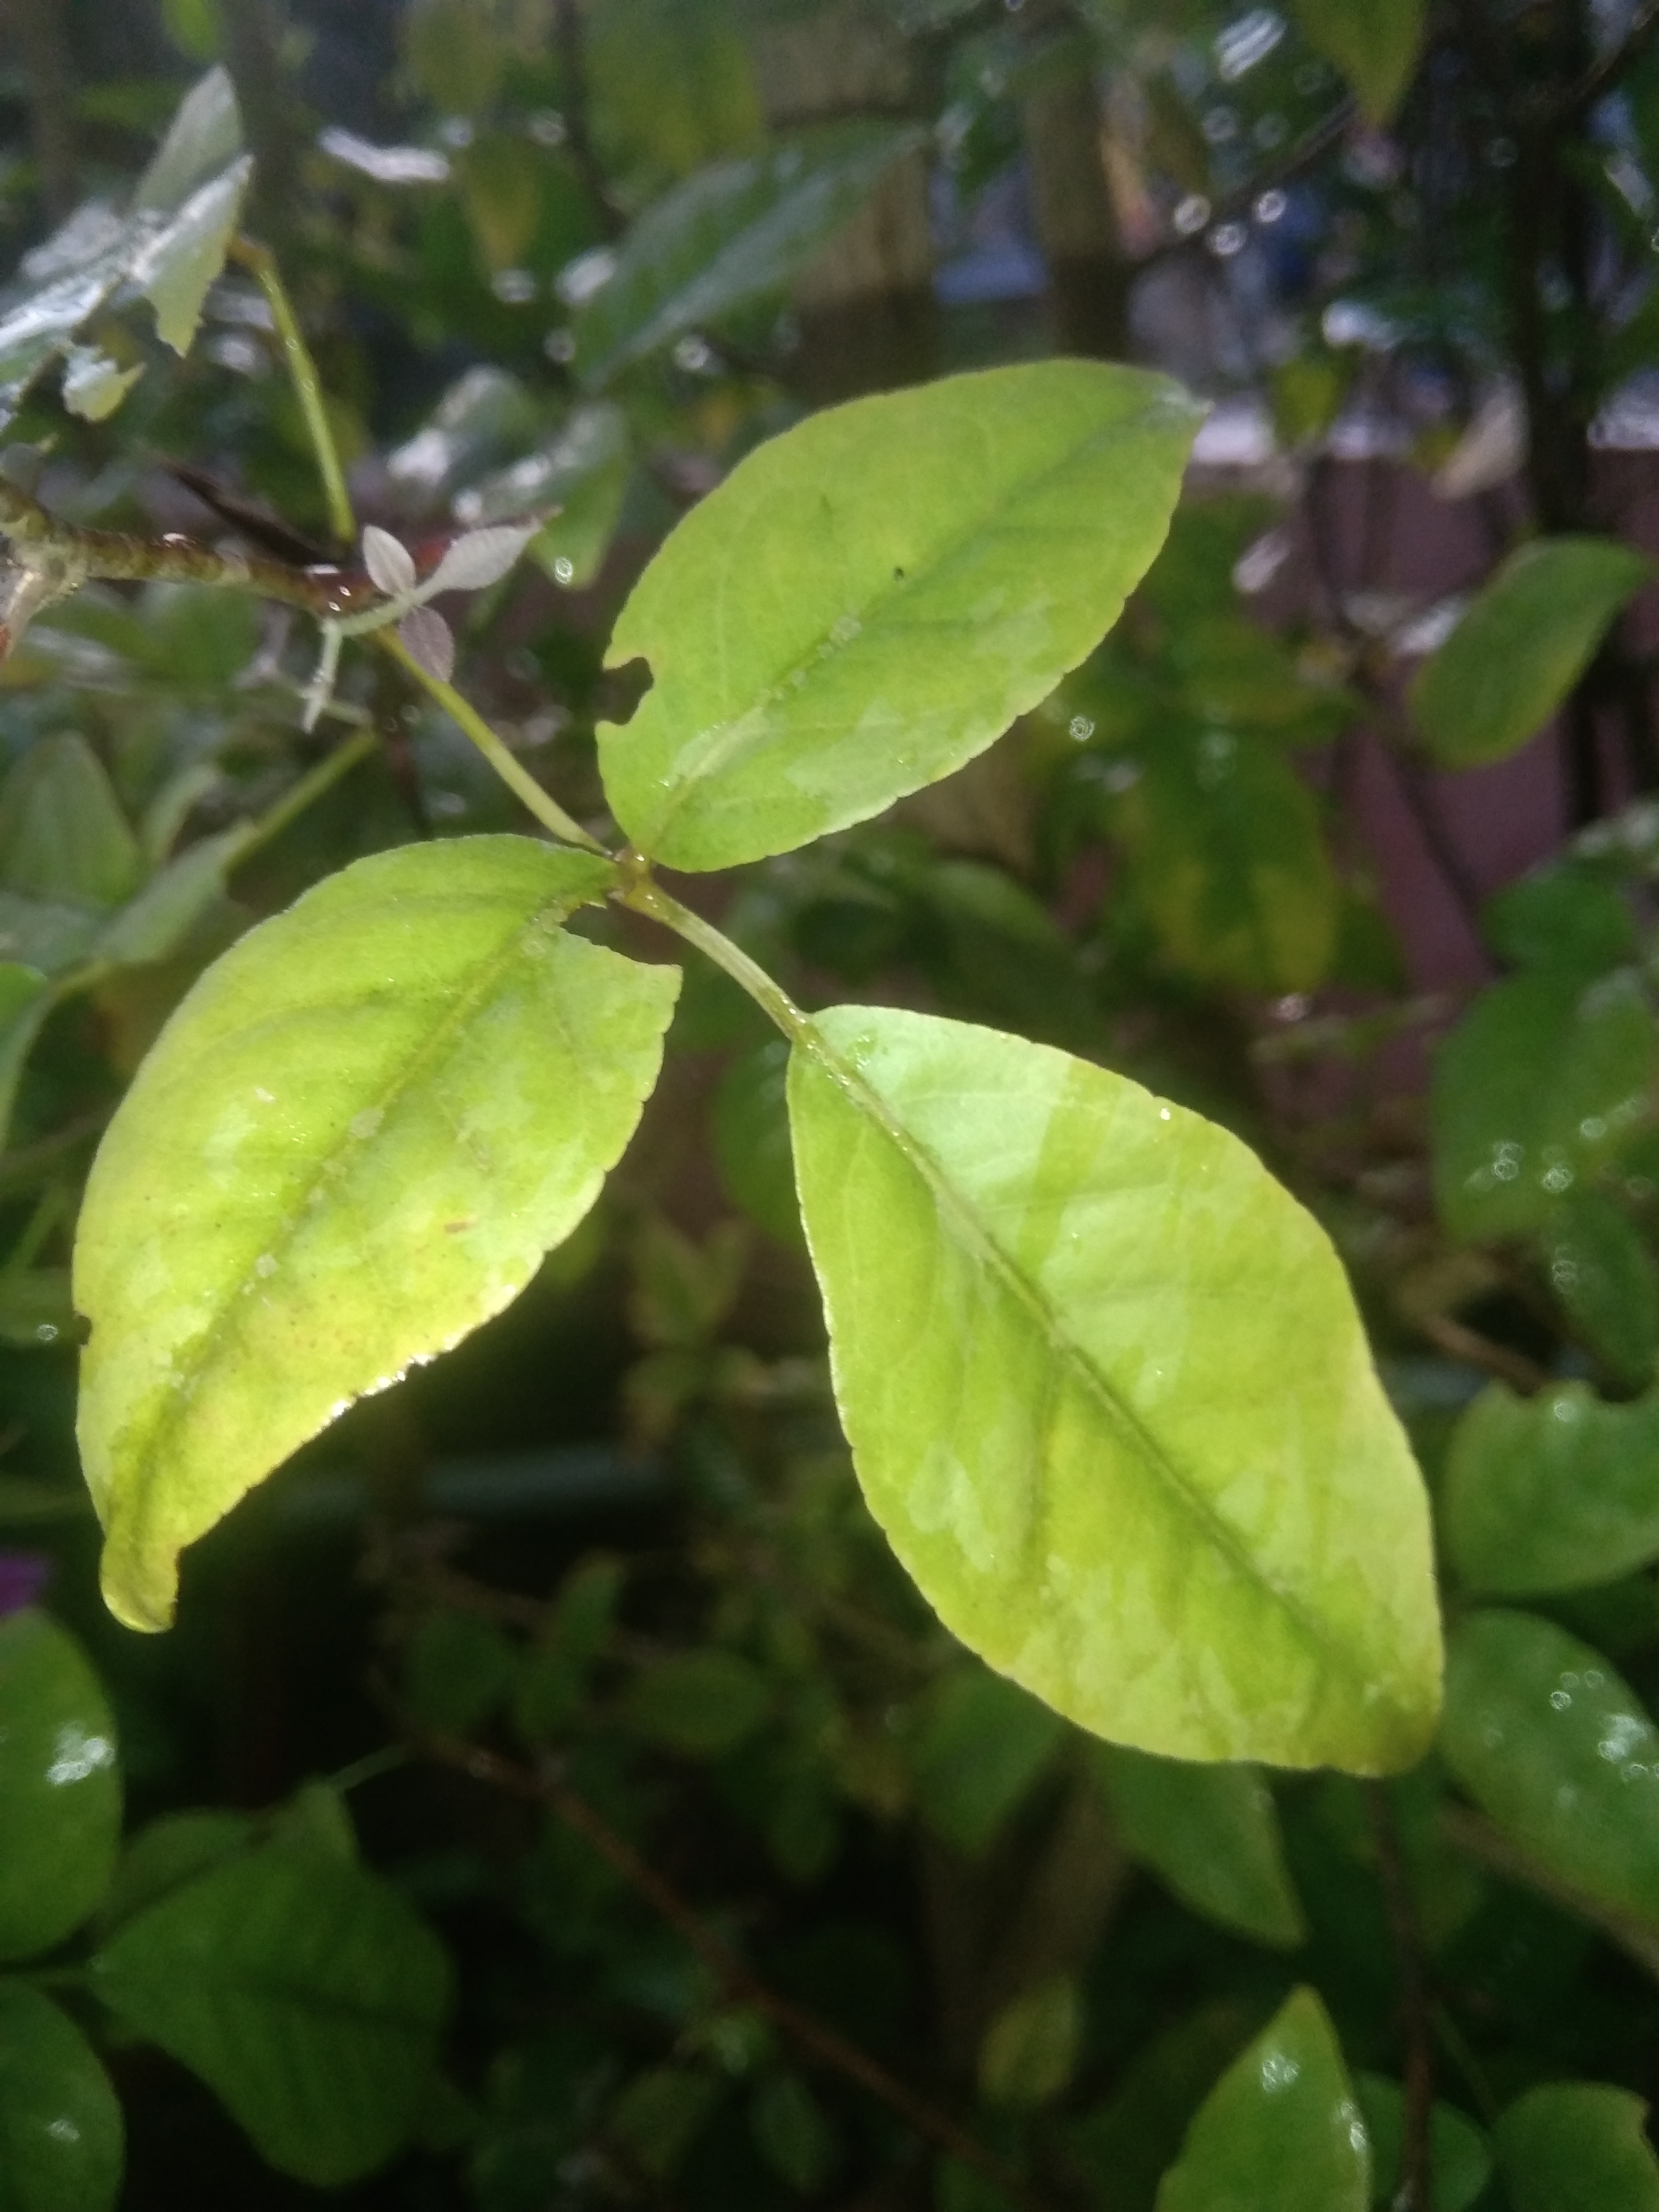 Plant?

wood apple
